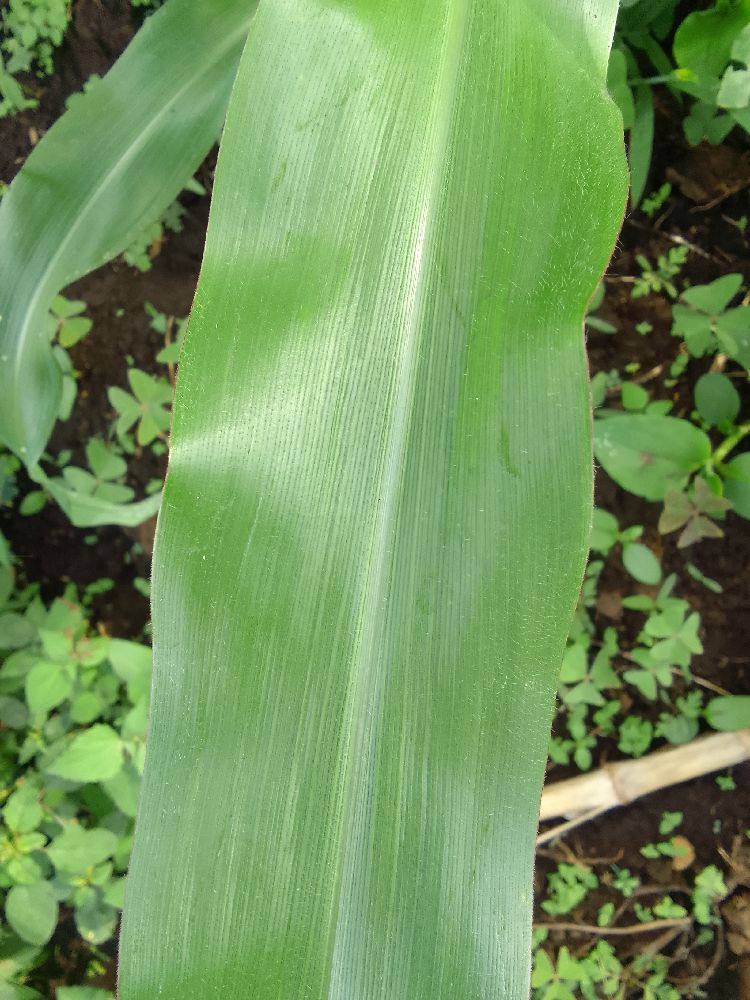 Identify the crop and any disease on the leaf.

maize, healthy
